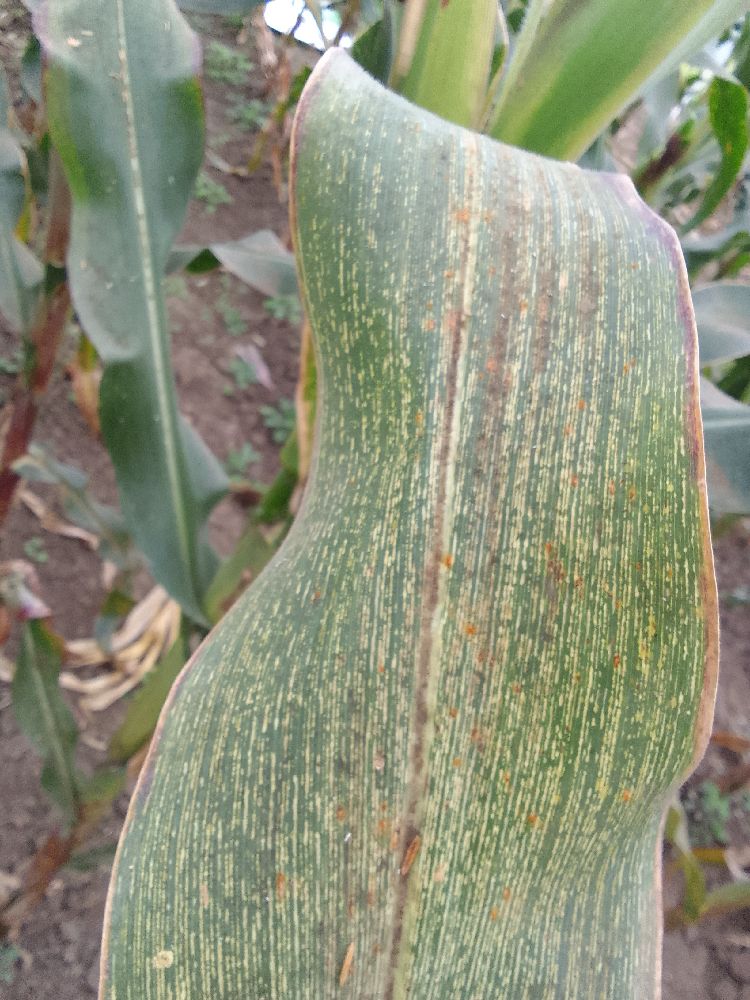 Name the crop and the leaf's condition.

maize, maize streak virus
